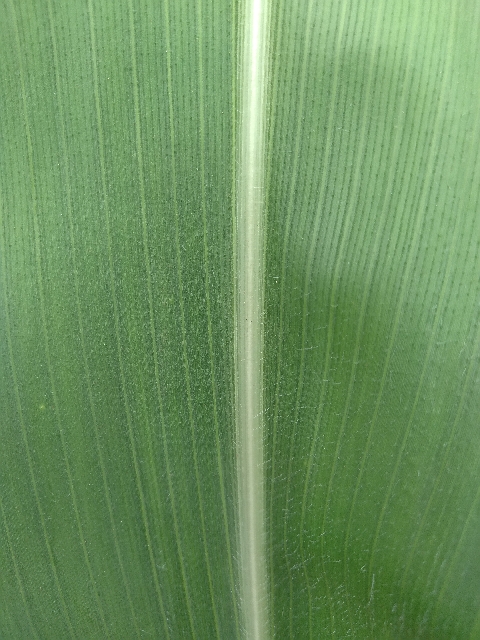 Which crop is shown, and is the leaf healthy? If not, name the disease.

maize, healthy
